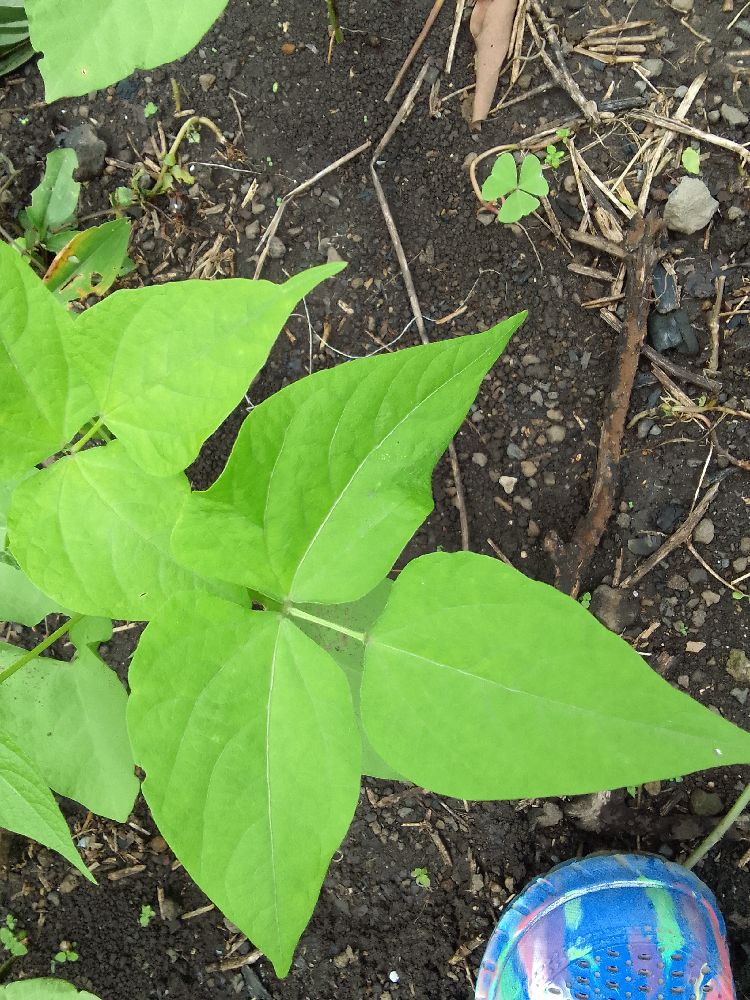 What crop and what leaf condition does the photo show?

common bean, healthy
